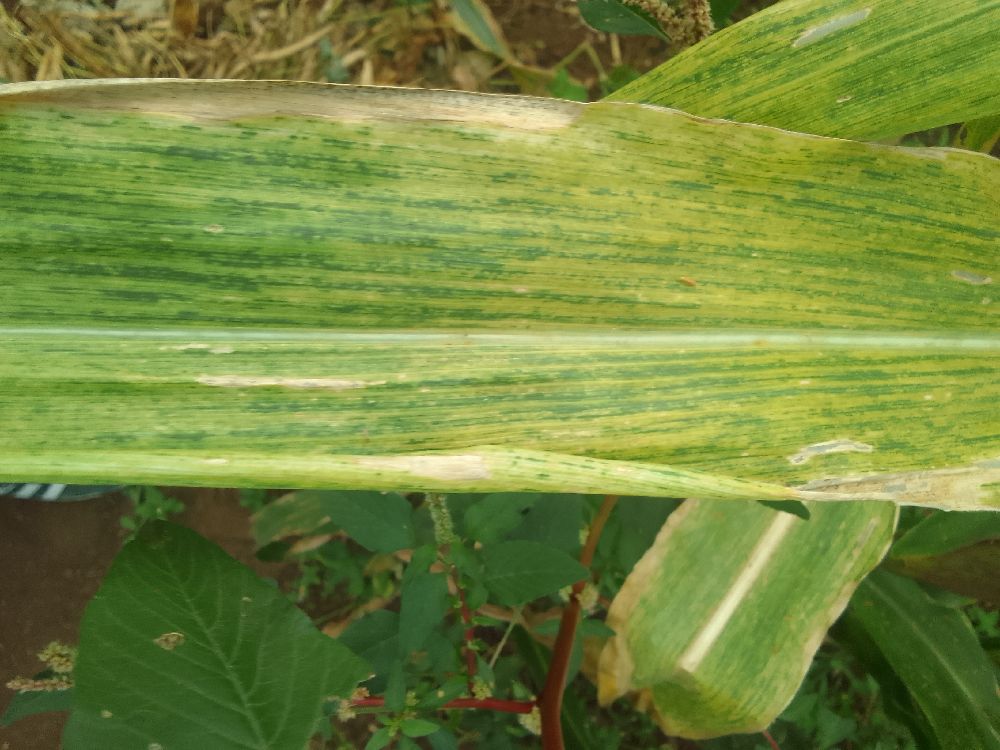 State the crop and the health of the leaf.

maize, maize lethal necrosis
